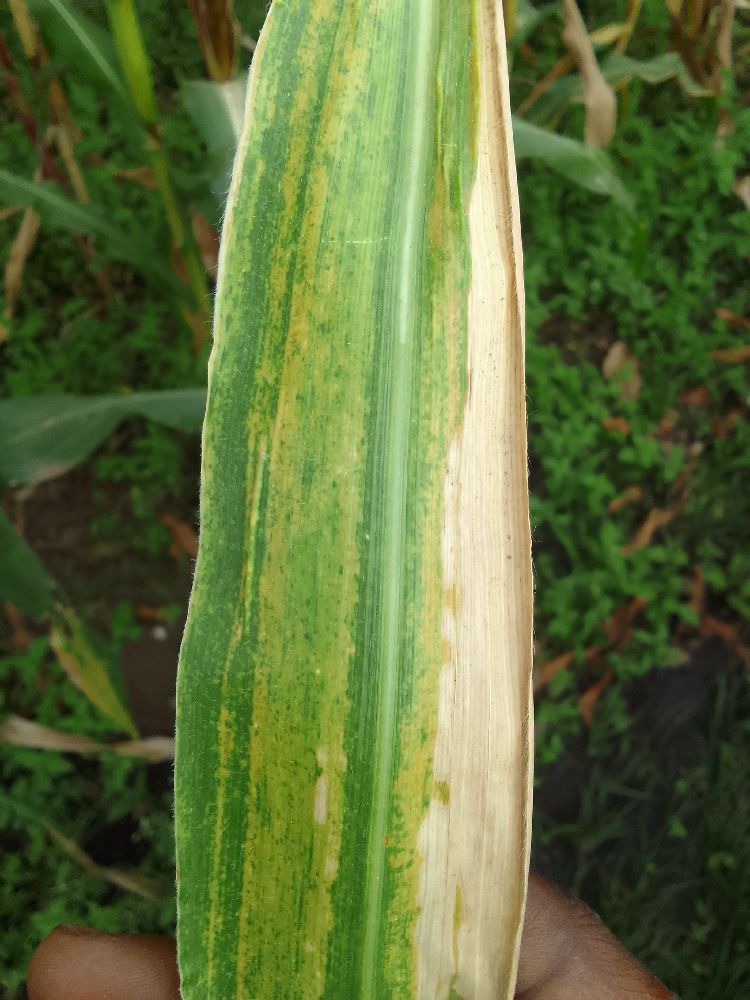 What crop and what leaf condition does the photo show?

maize, maize lethal necrosis
